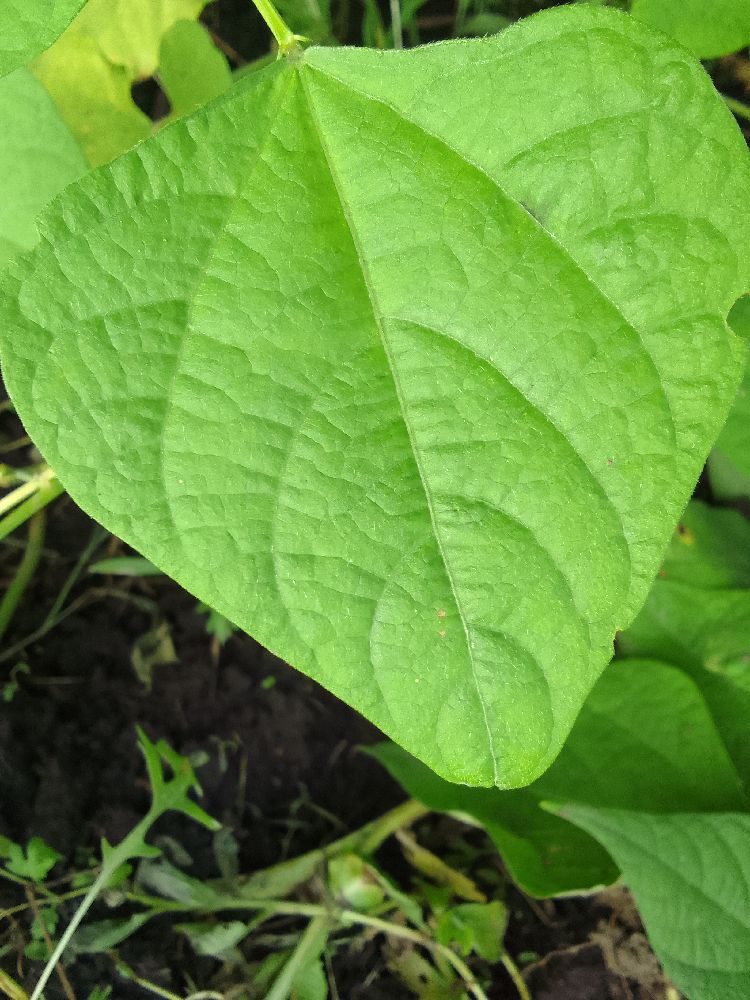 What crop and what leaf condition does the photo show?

common bean, healthy
